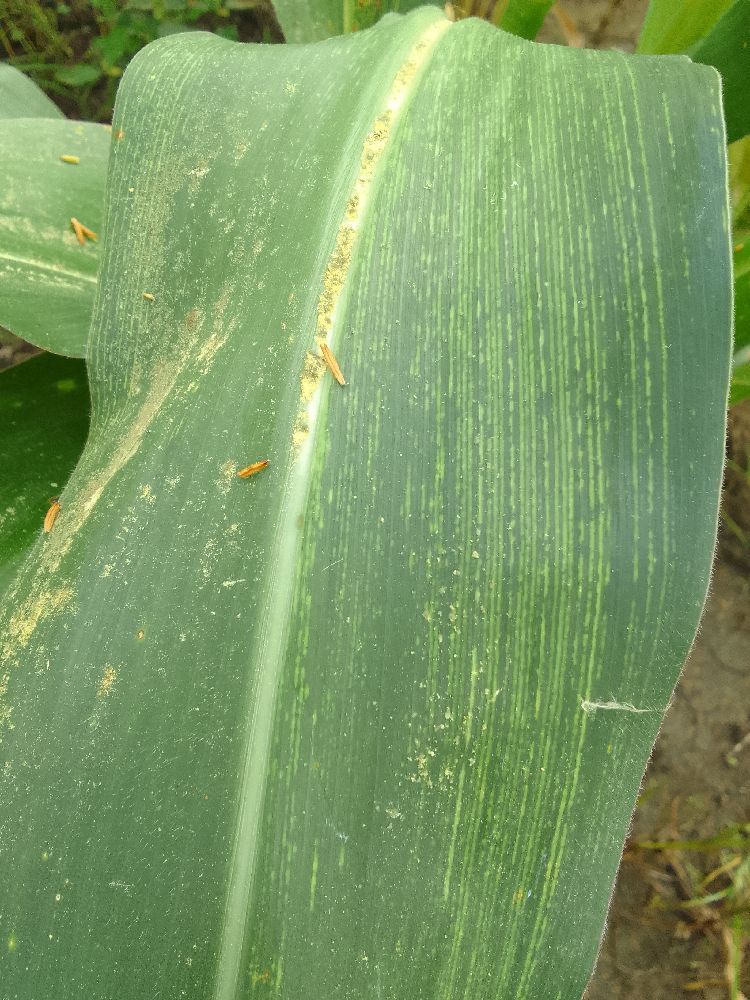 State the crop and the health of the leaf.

maize, maize streak virus
